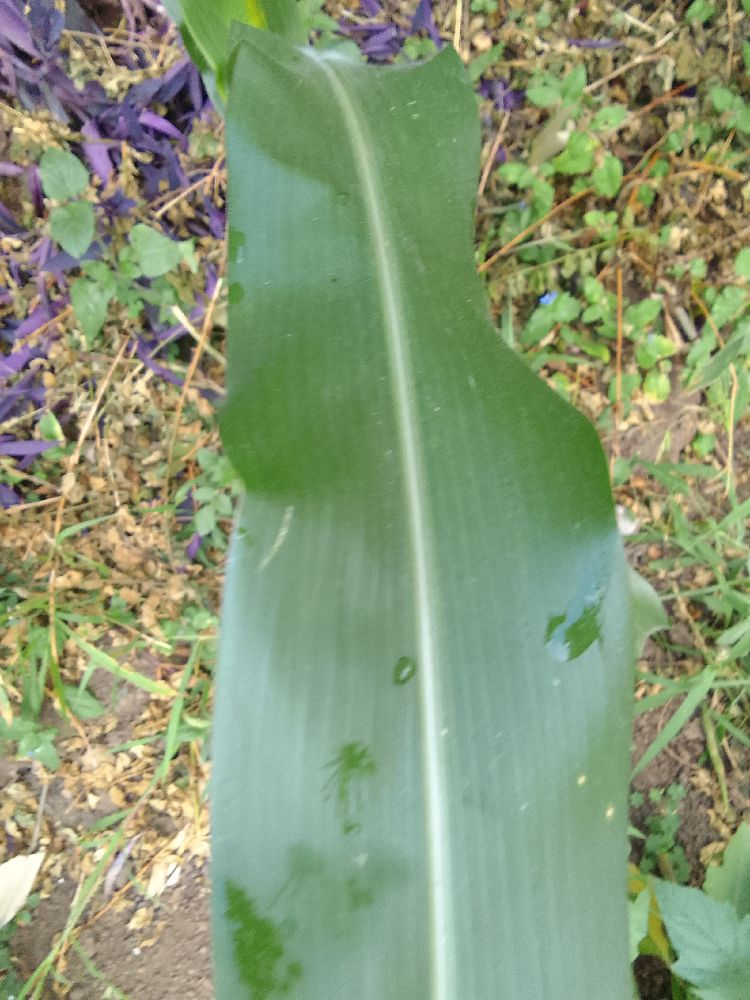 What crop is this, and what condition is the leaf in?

maize, healthy
